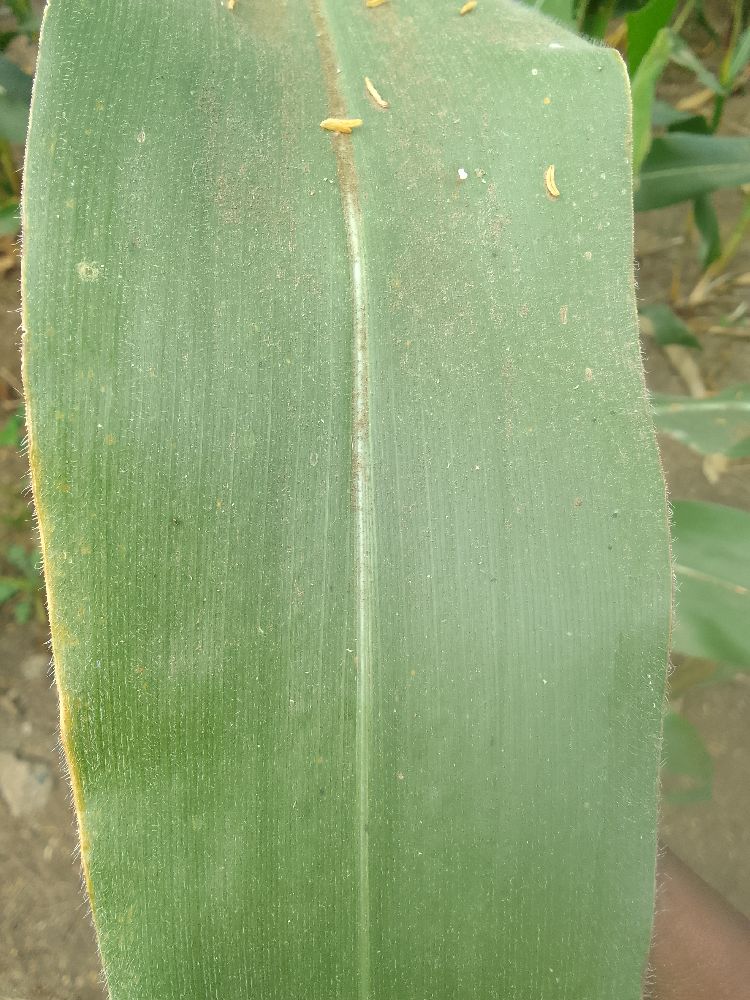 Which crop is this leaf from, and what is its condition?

maize, healthy
